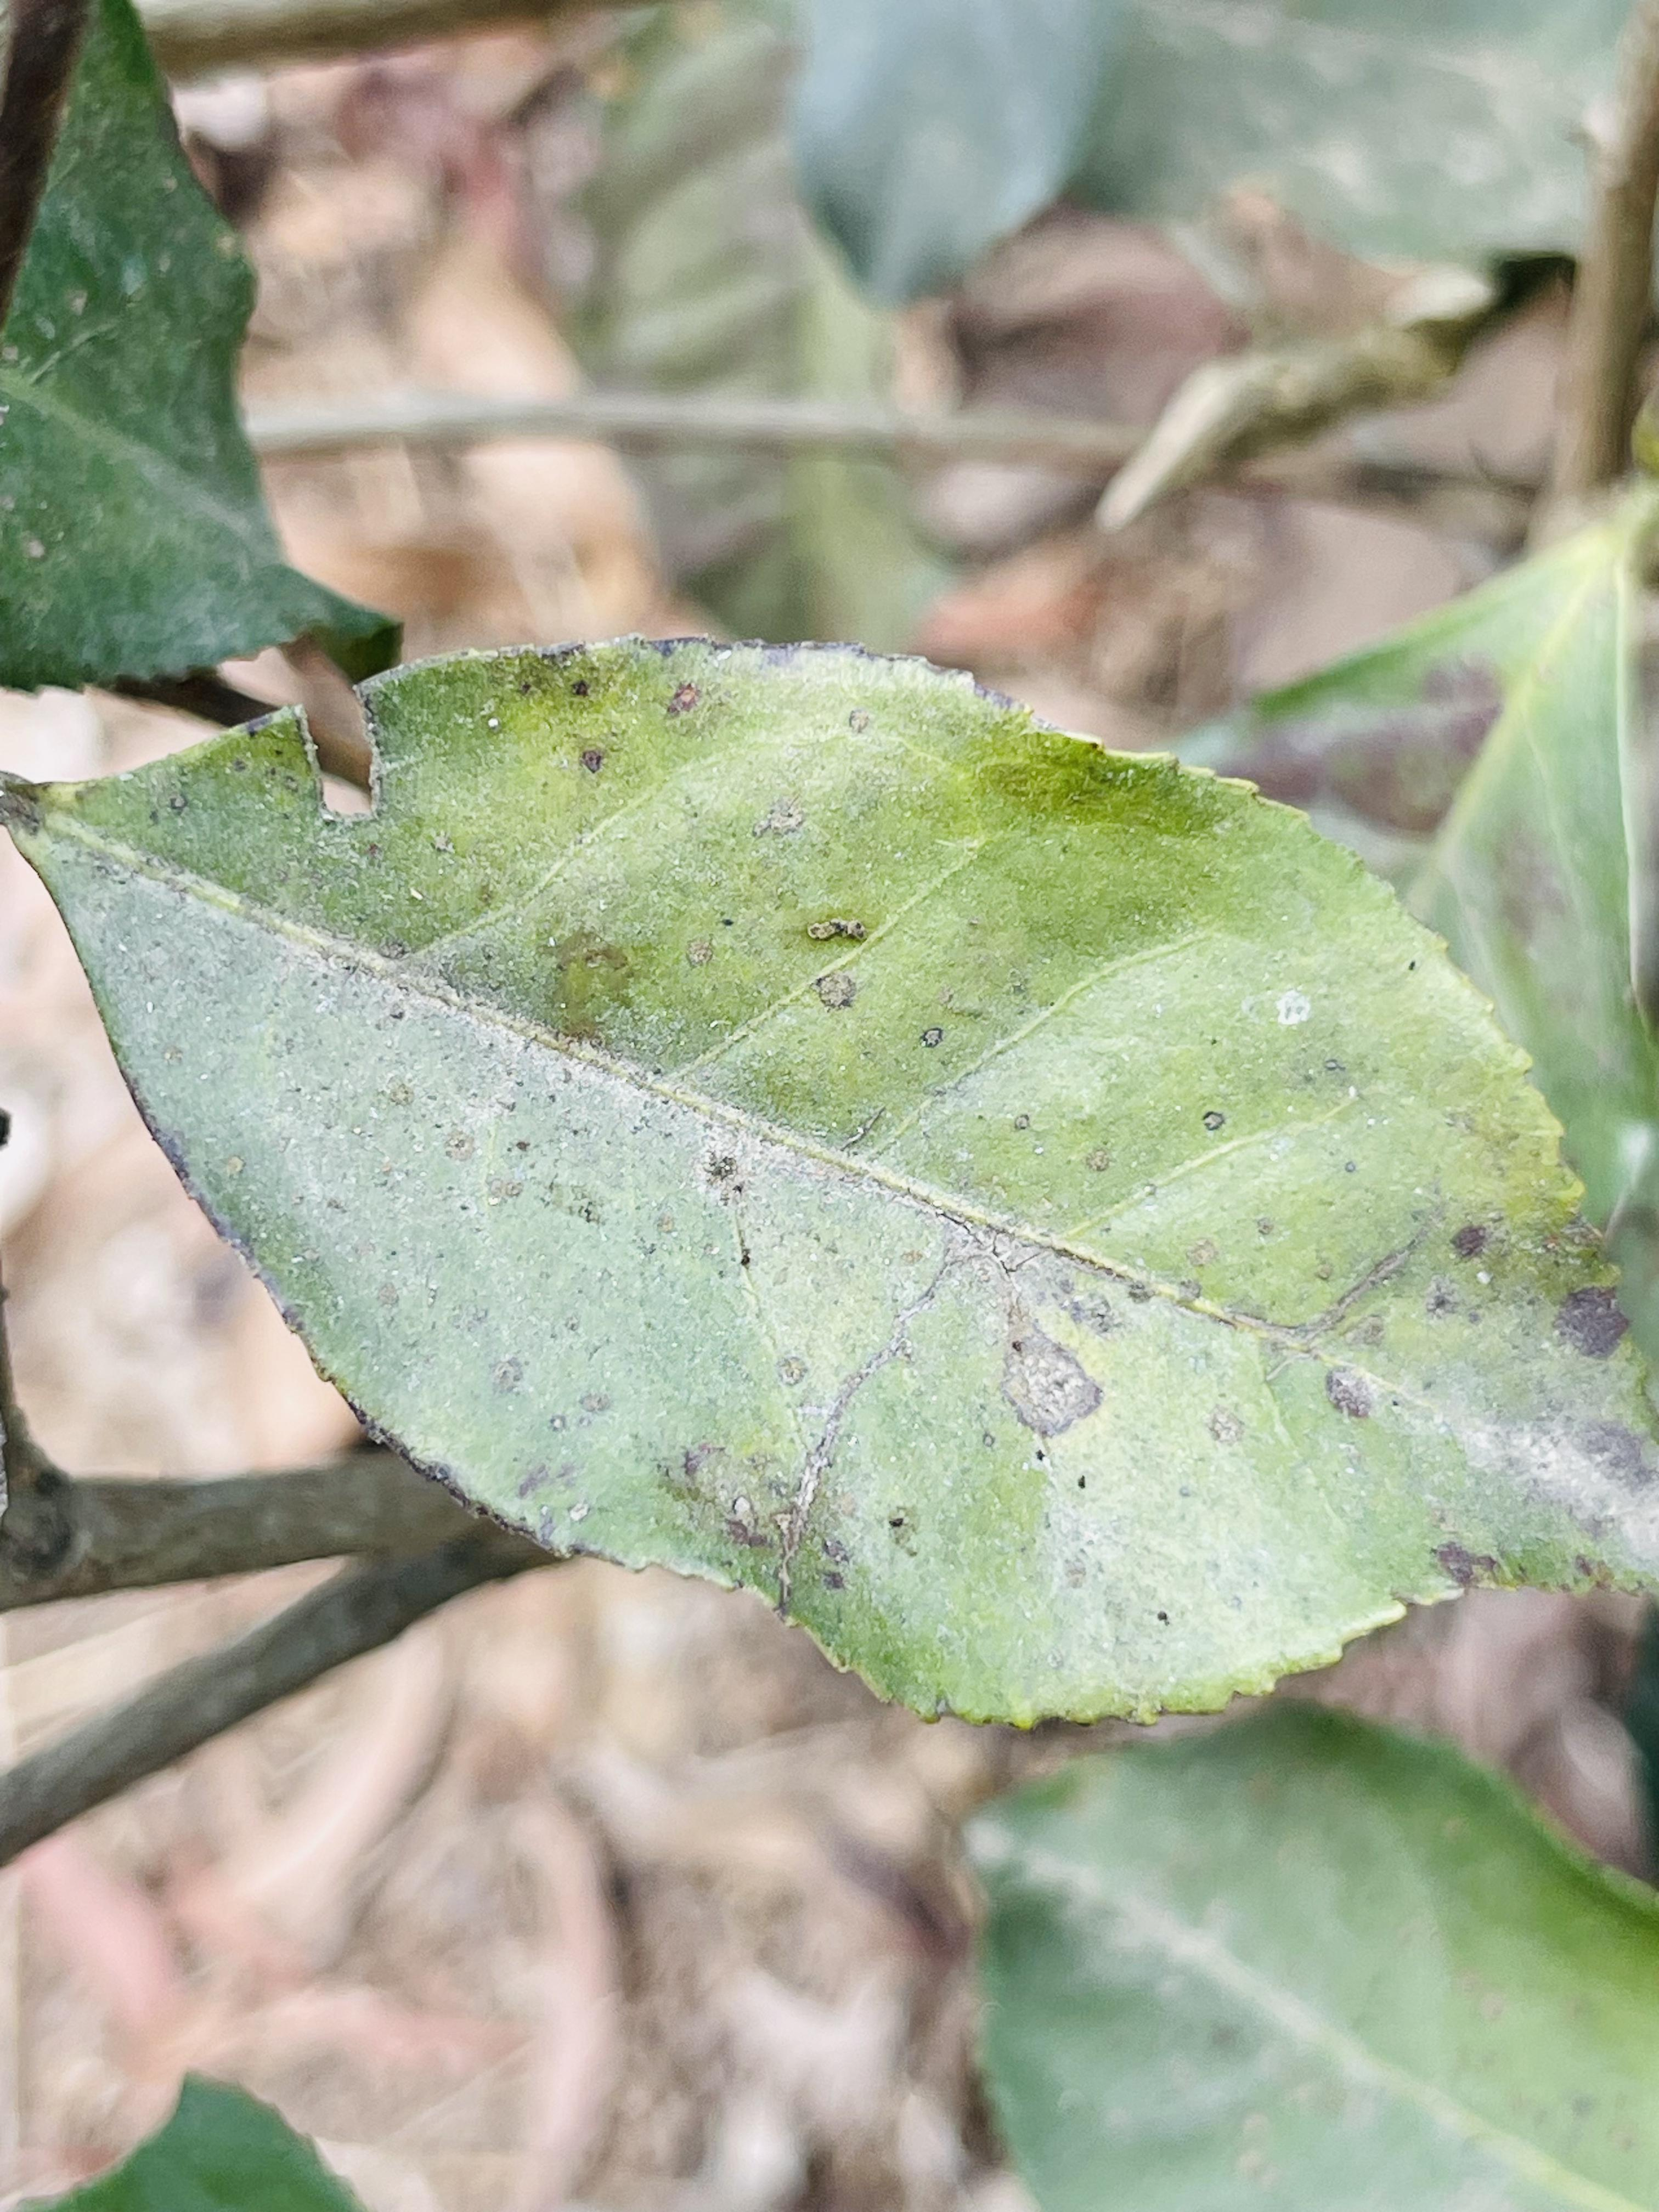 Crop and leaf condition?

tea, red rust
